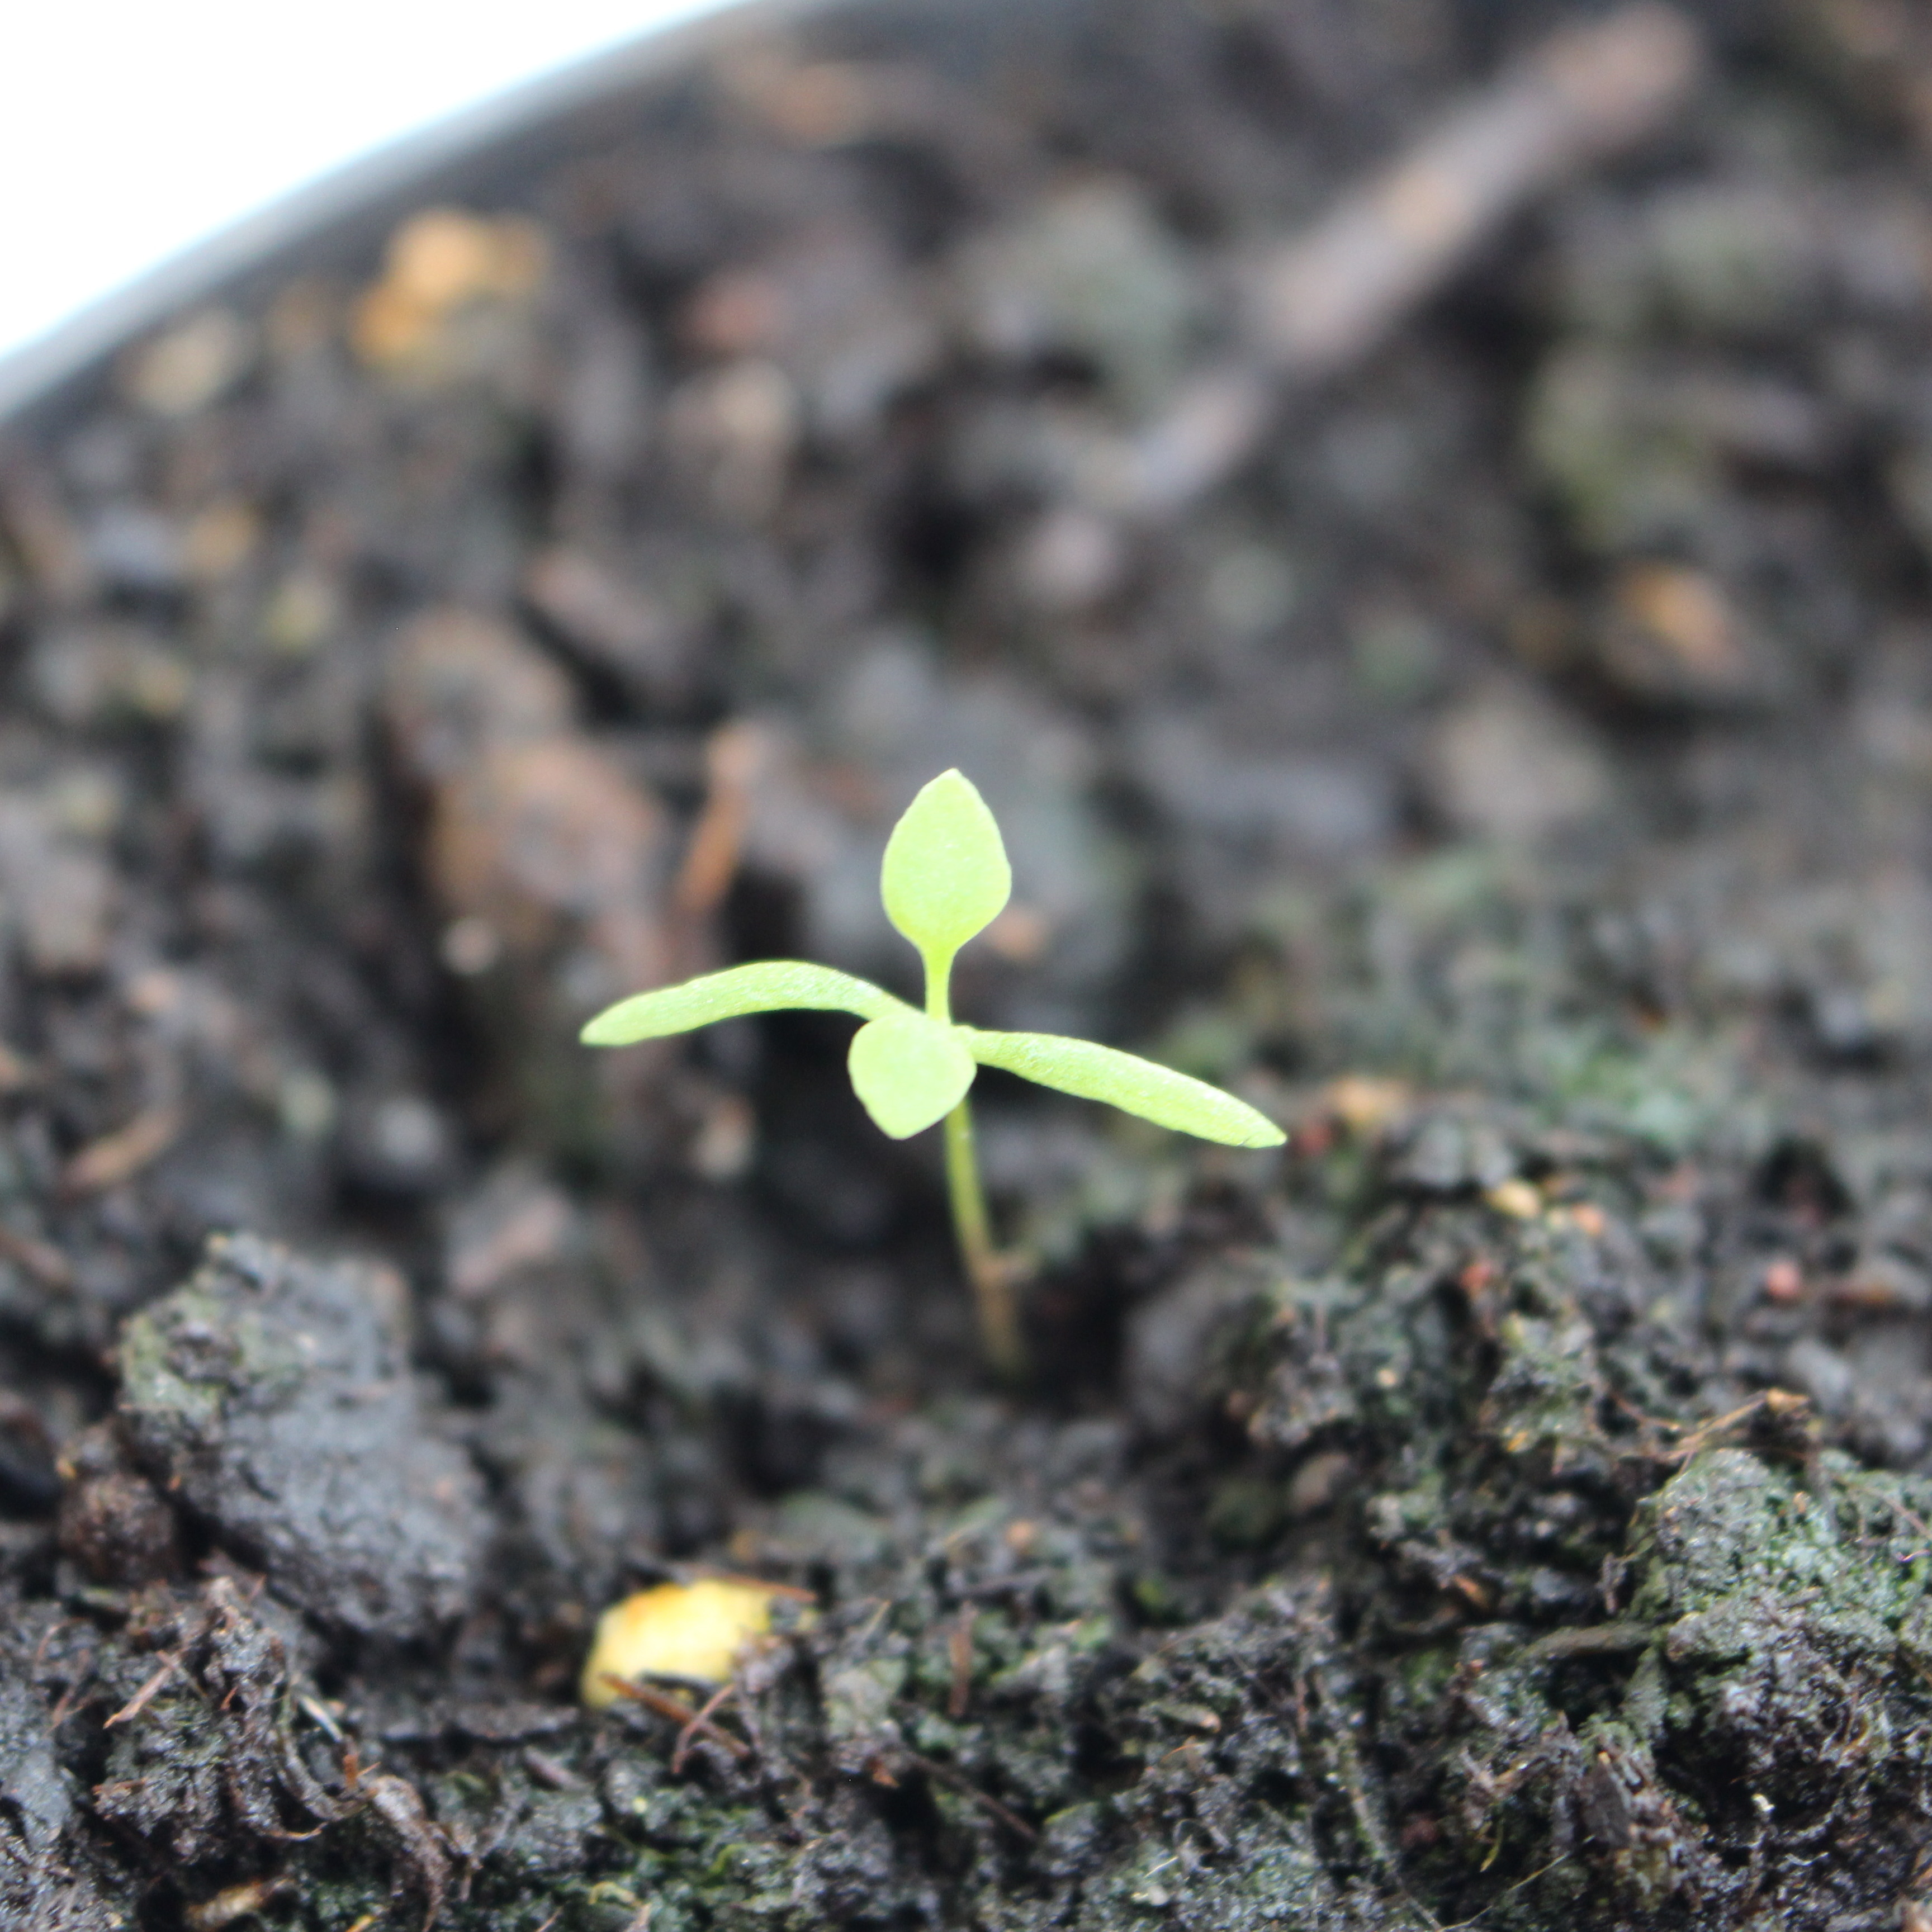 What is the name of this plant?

Papaver rhoeas
